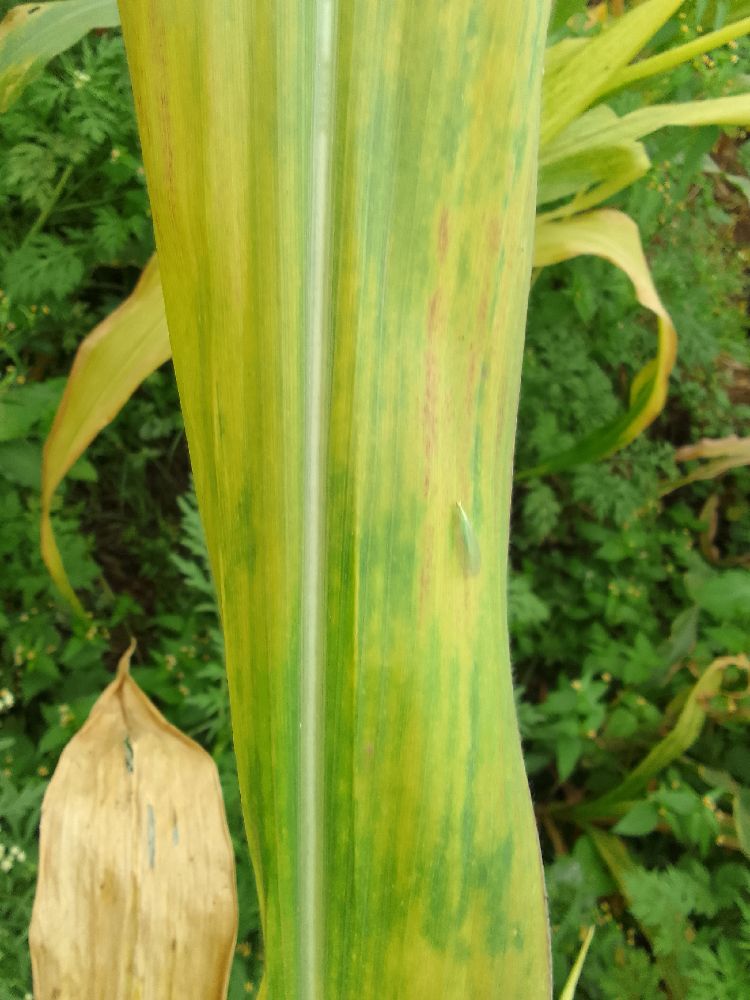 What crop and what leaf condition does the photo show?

maize, maize lethal necrosis
